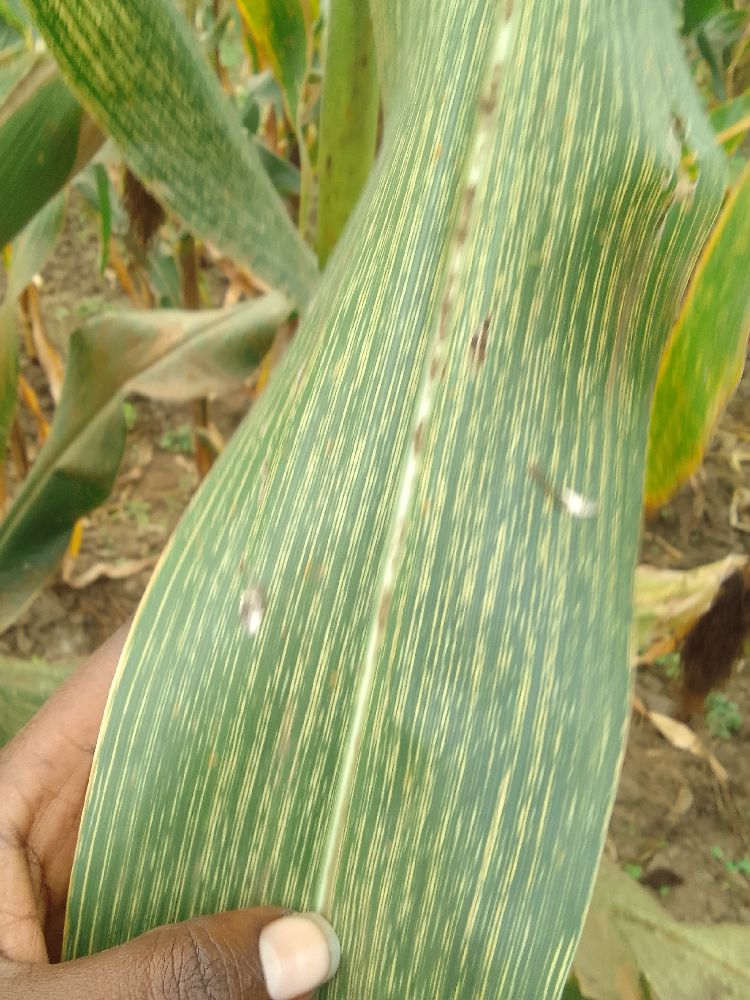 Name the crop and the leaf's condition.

maize, maize streak virus
